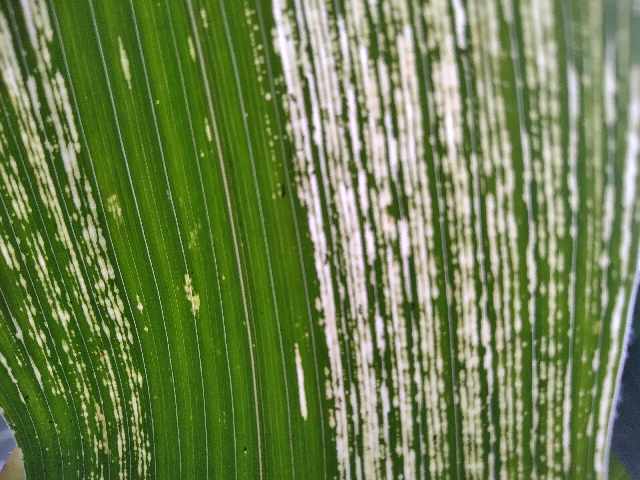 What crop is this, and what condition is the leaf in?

maize, maize streak virus
